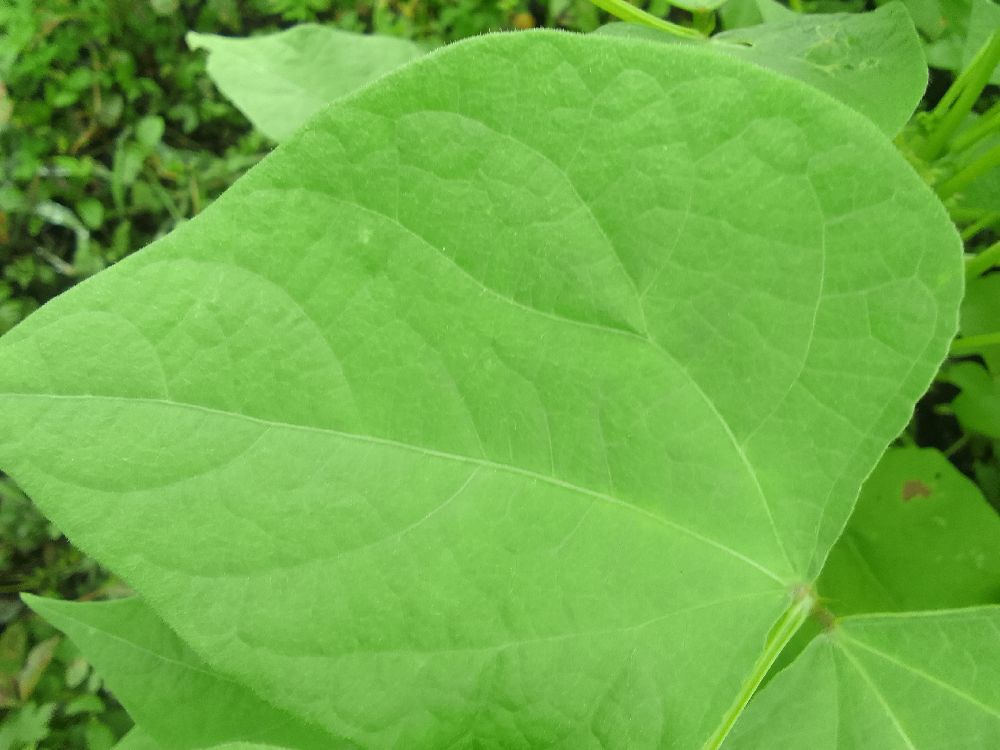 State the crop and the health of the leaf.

common bean, healthy
